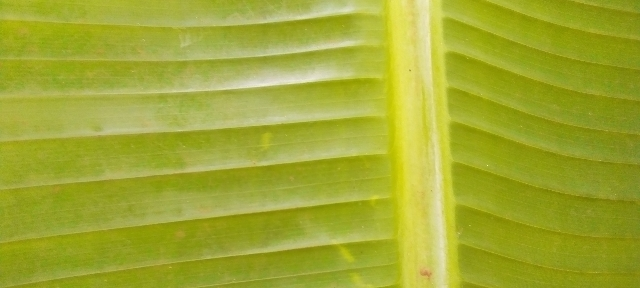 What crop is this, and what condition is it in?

banana, healthy
